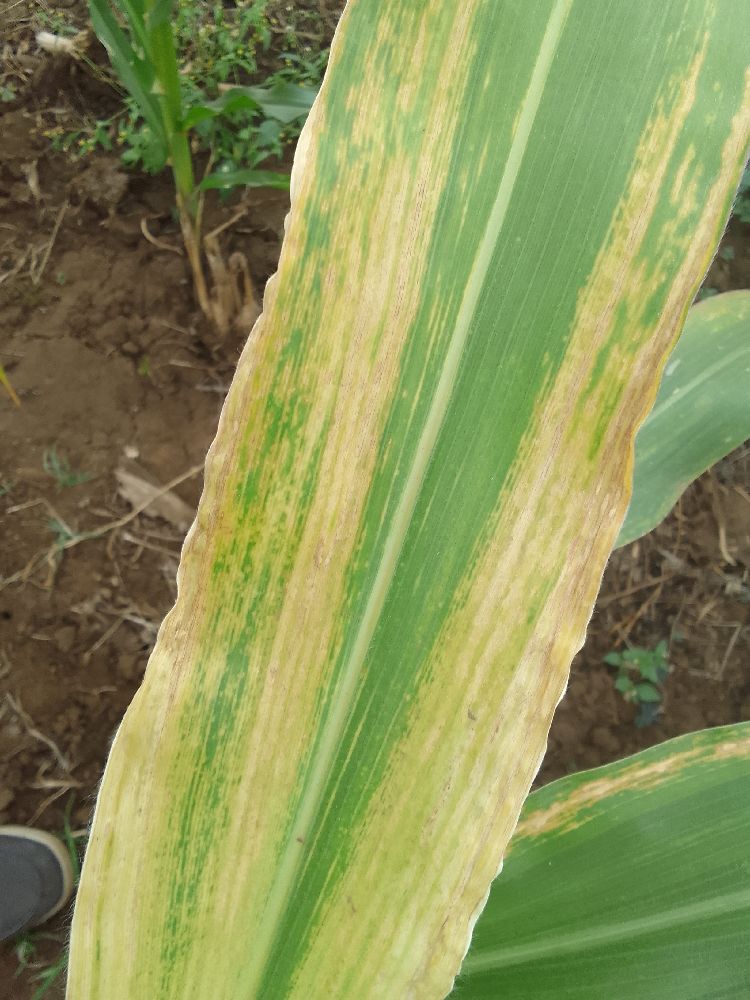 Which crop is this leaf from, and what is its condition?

maize, maize lethal necrosis
